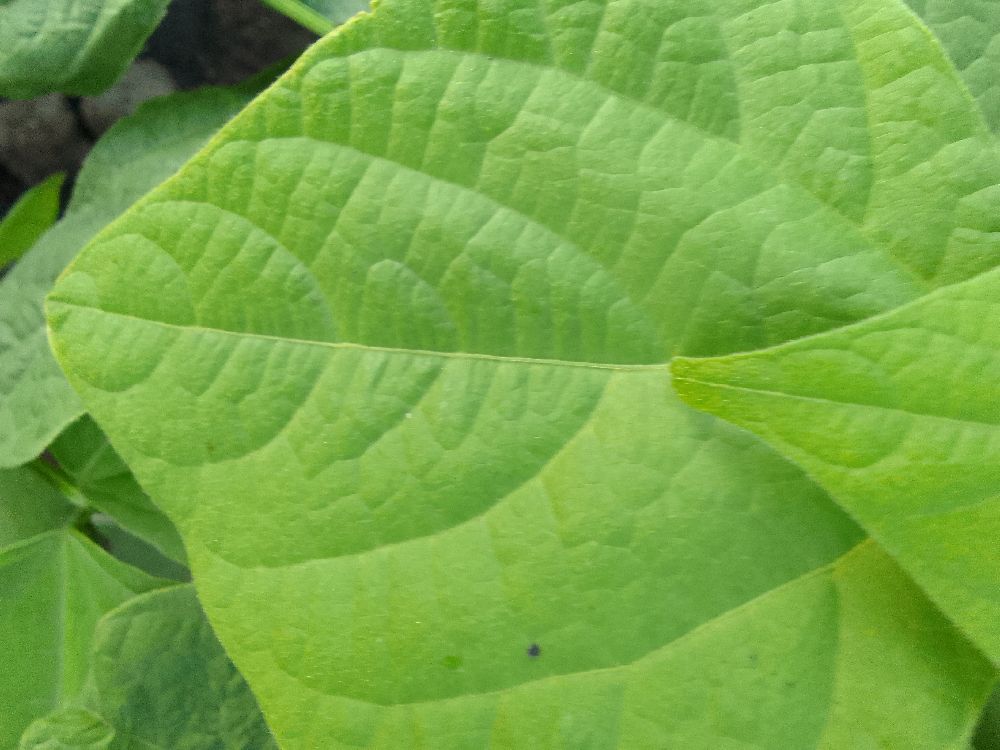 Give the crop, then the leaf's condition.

common bean, healthy
